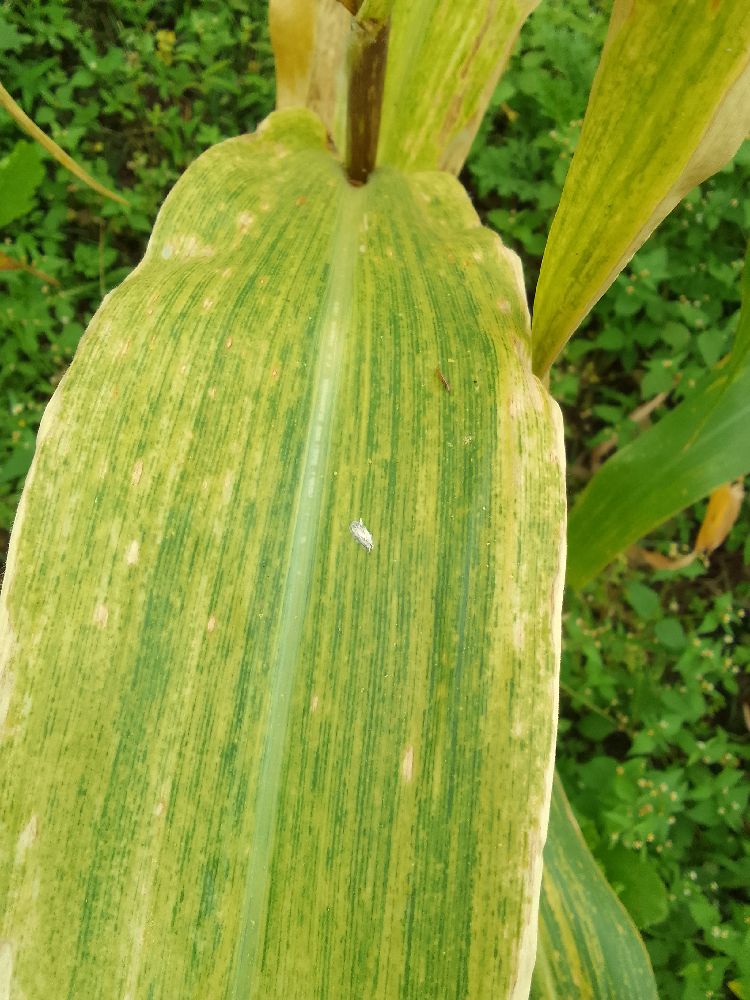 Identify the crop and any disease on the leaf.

maize, maize lethal necrosis
